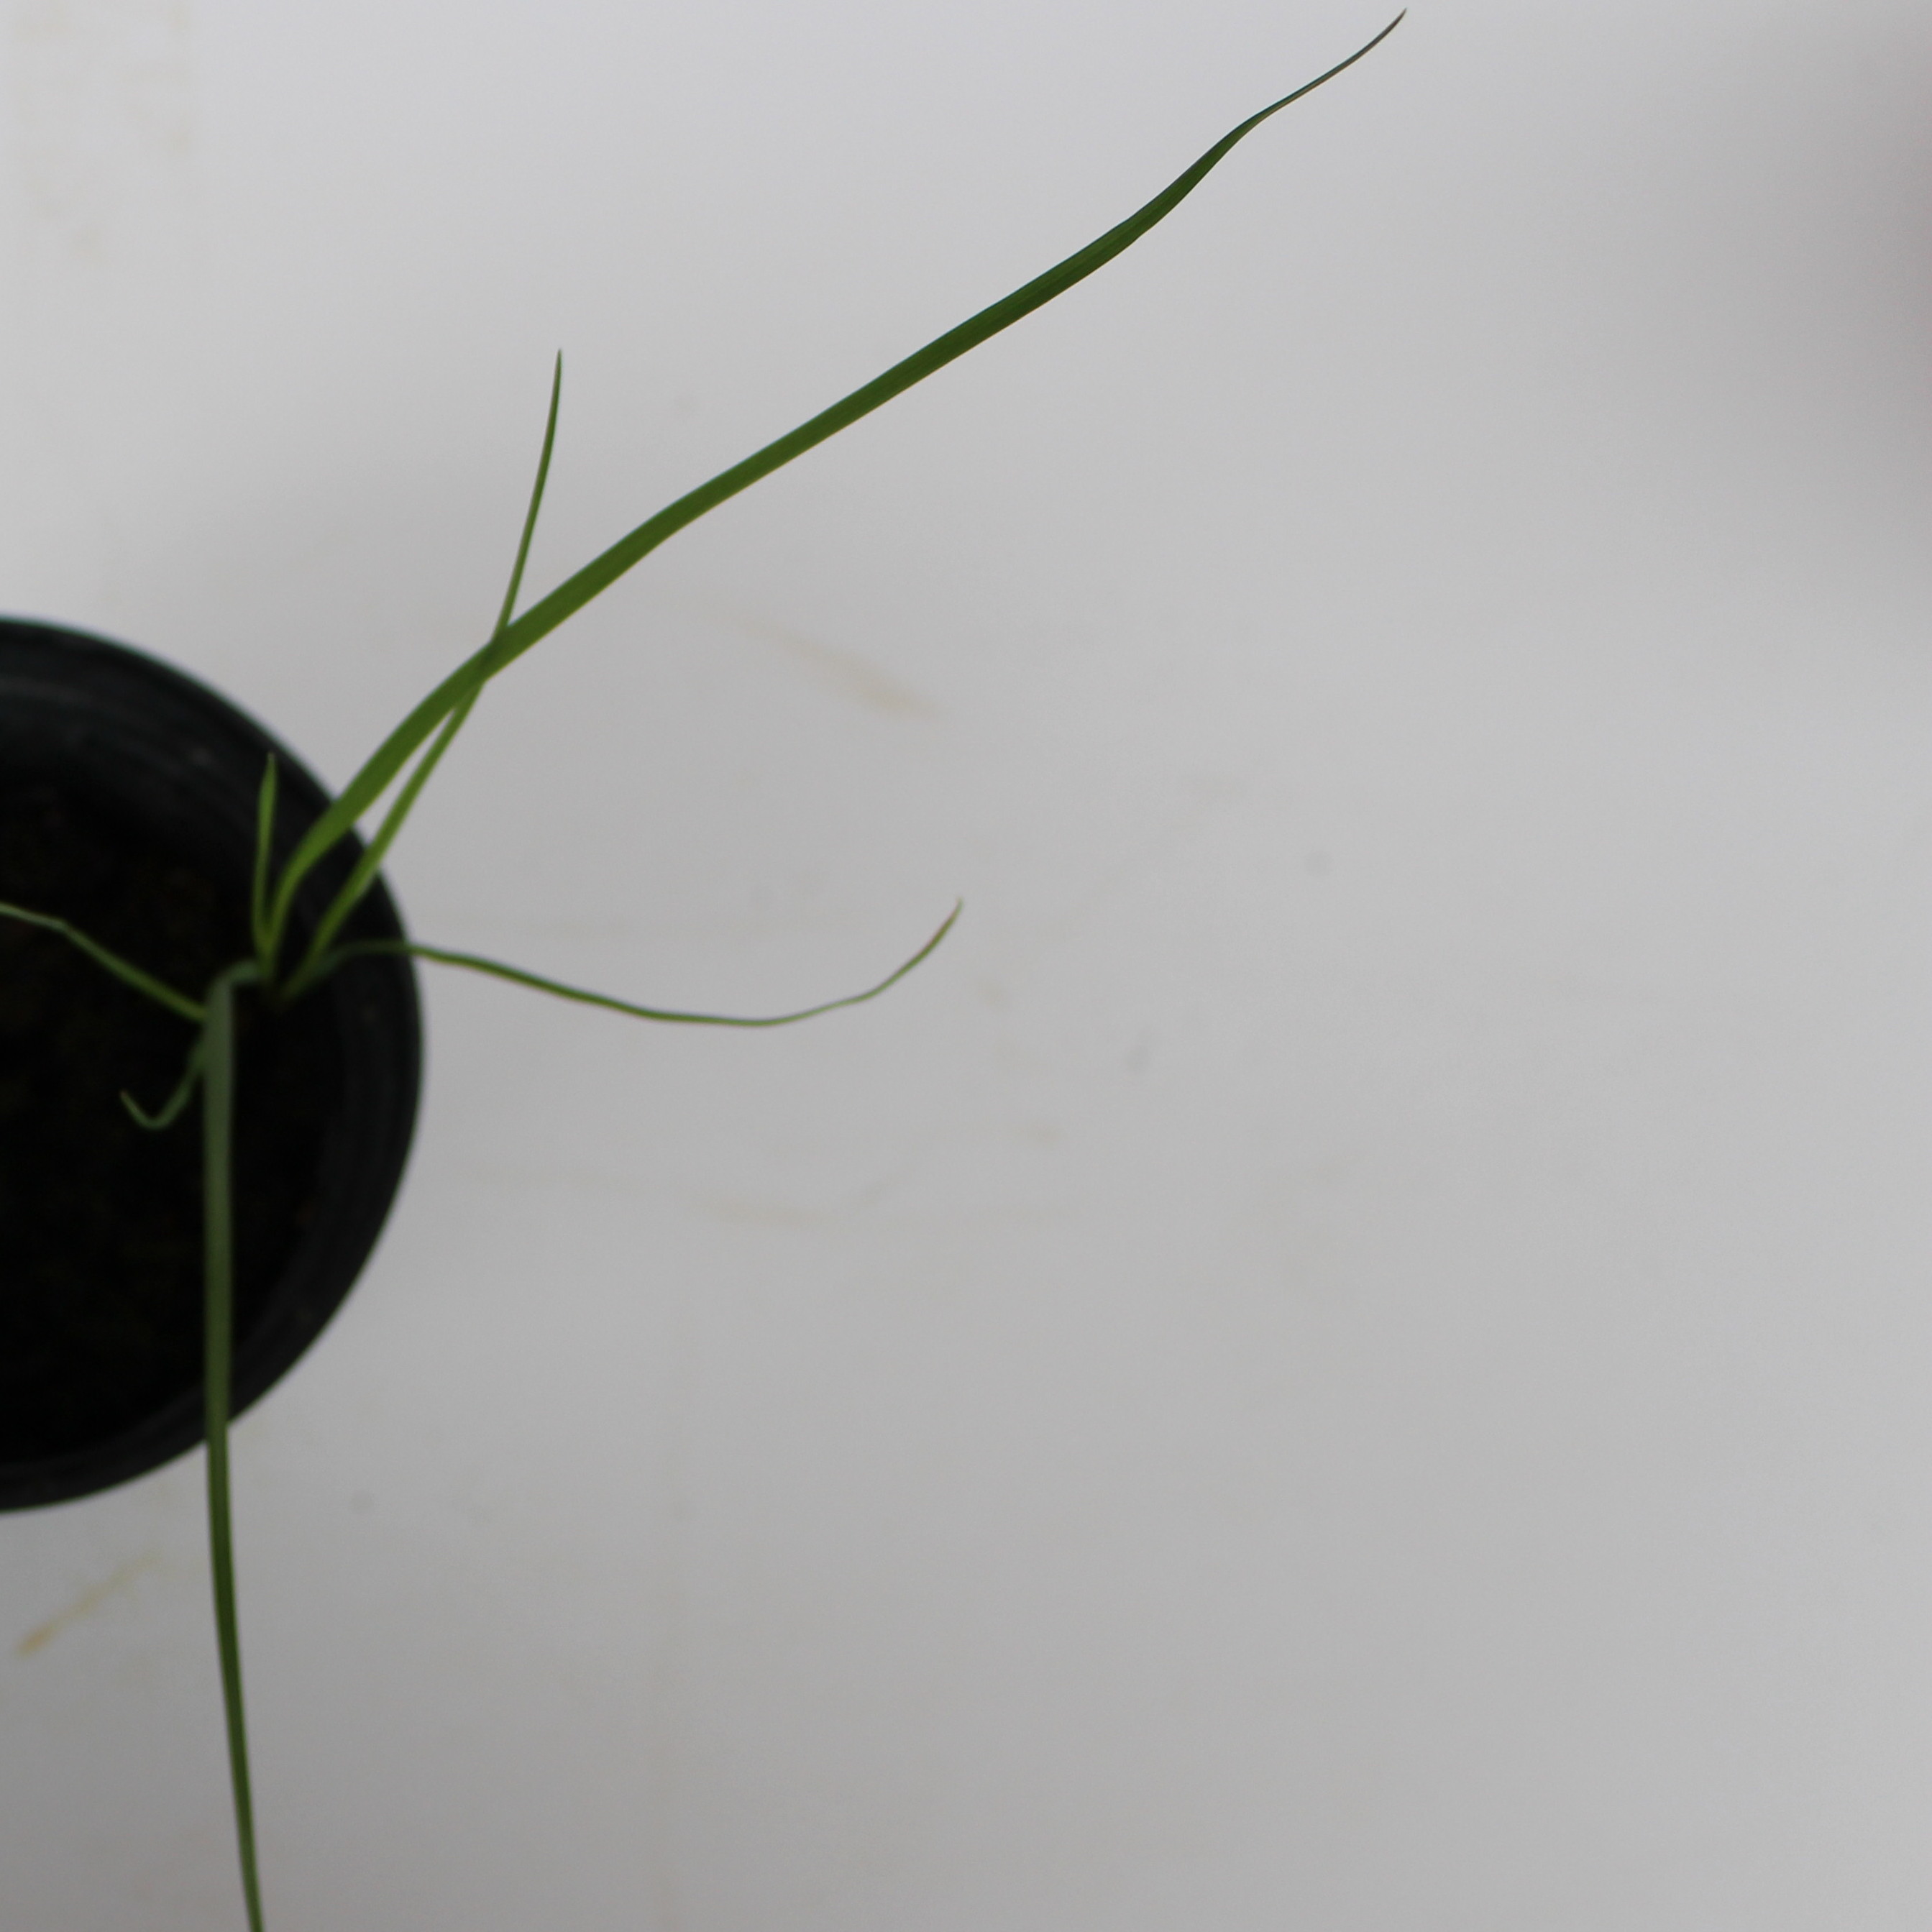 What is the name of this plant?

Lolium multiflorum
